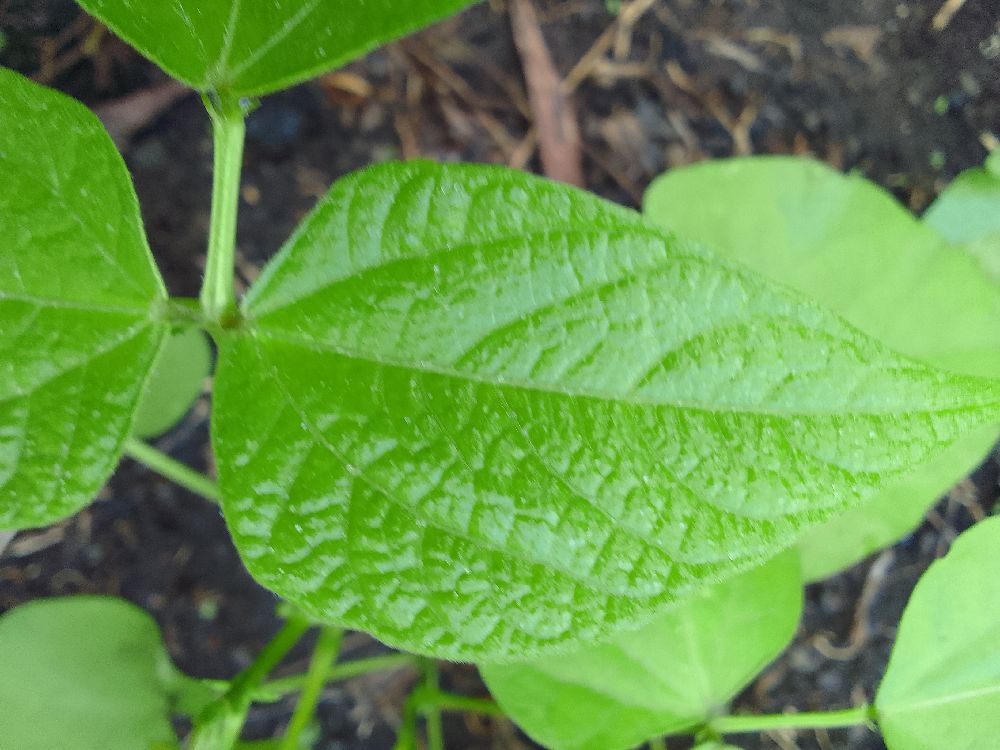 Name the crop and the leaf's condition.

common bean, healthy
